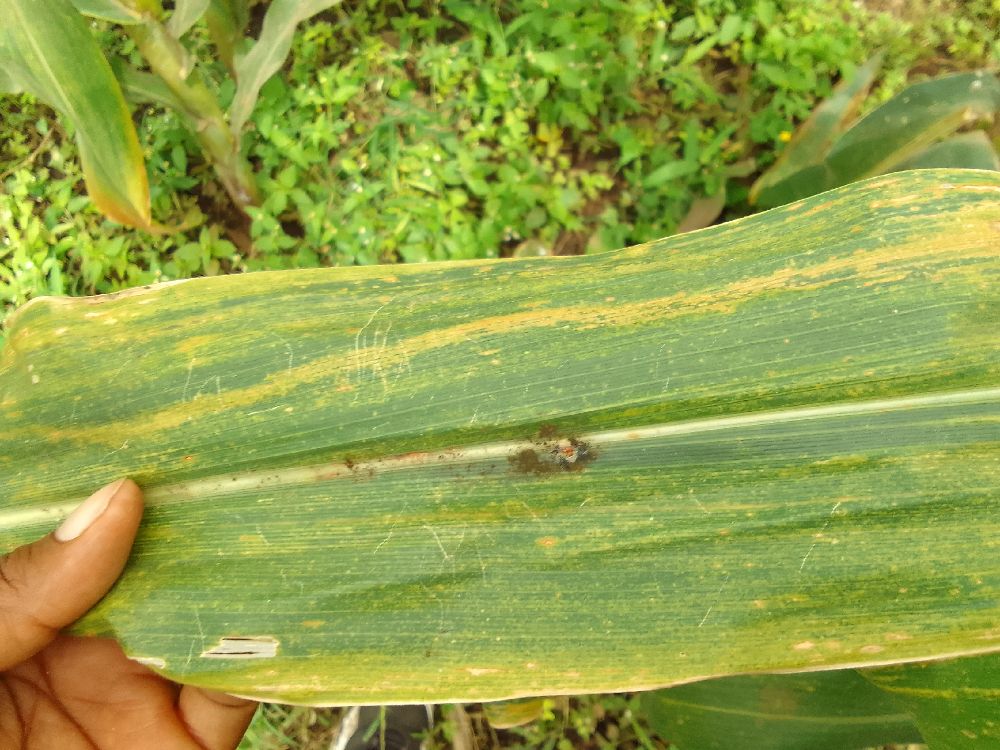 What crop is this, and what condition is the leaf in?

maize, maize lethal necrosis
